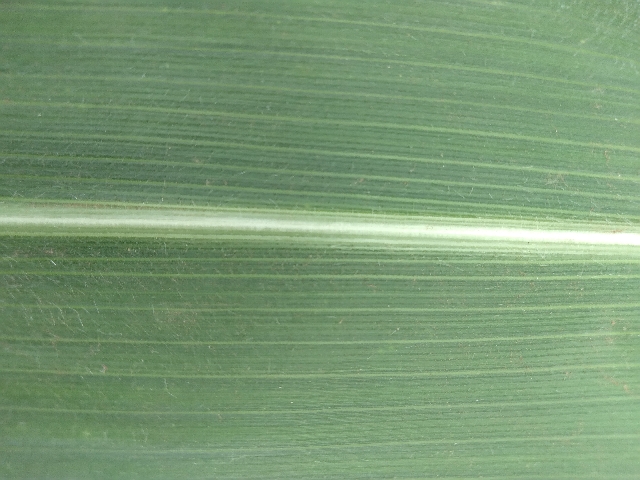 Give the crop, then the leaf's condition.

maize, healthy
